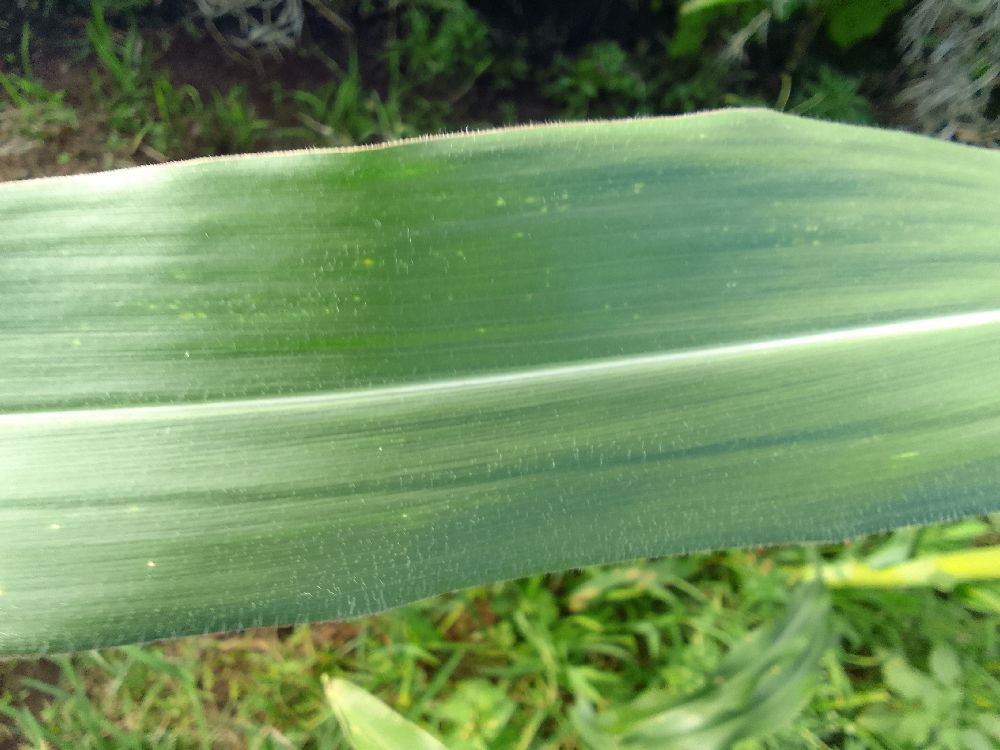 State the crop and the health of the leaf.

maize, healthy
